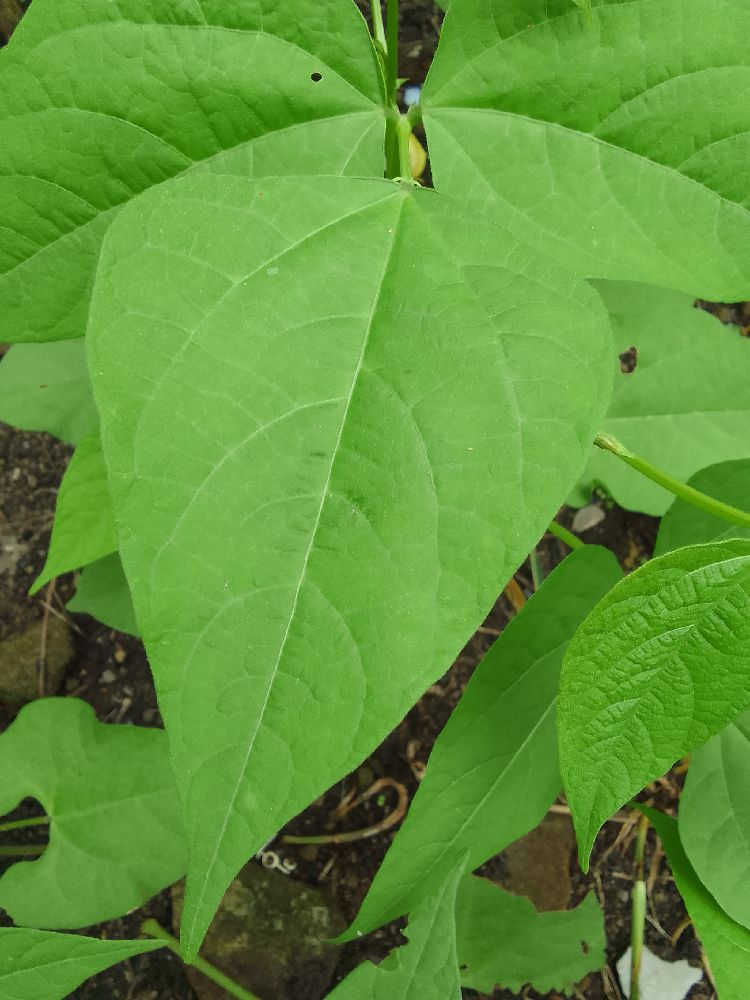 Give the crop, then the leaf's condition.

common bean, healthy
